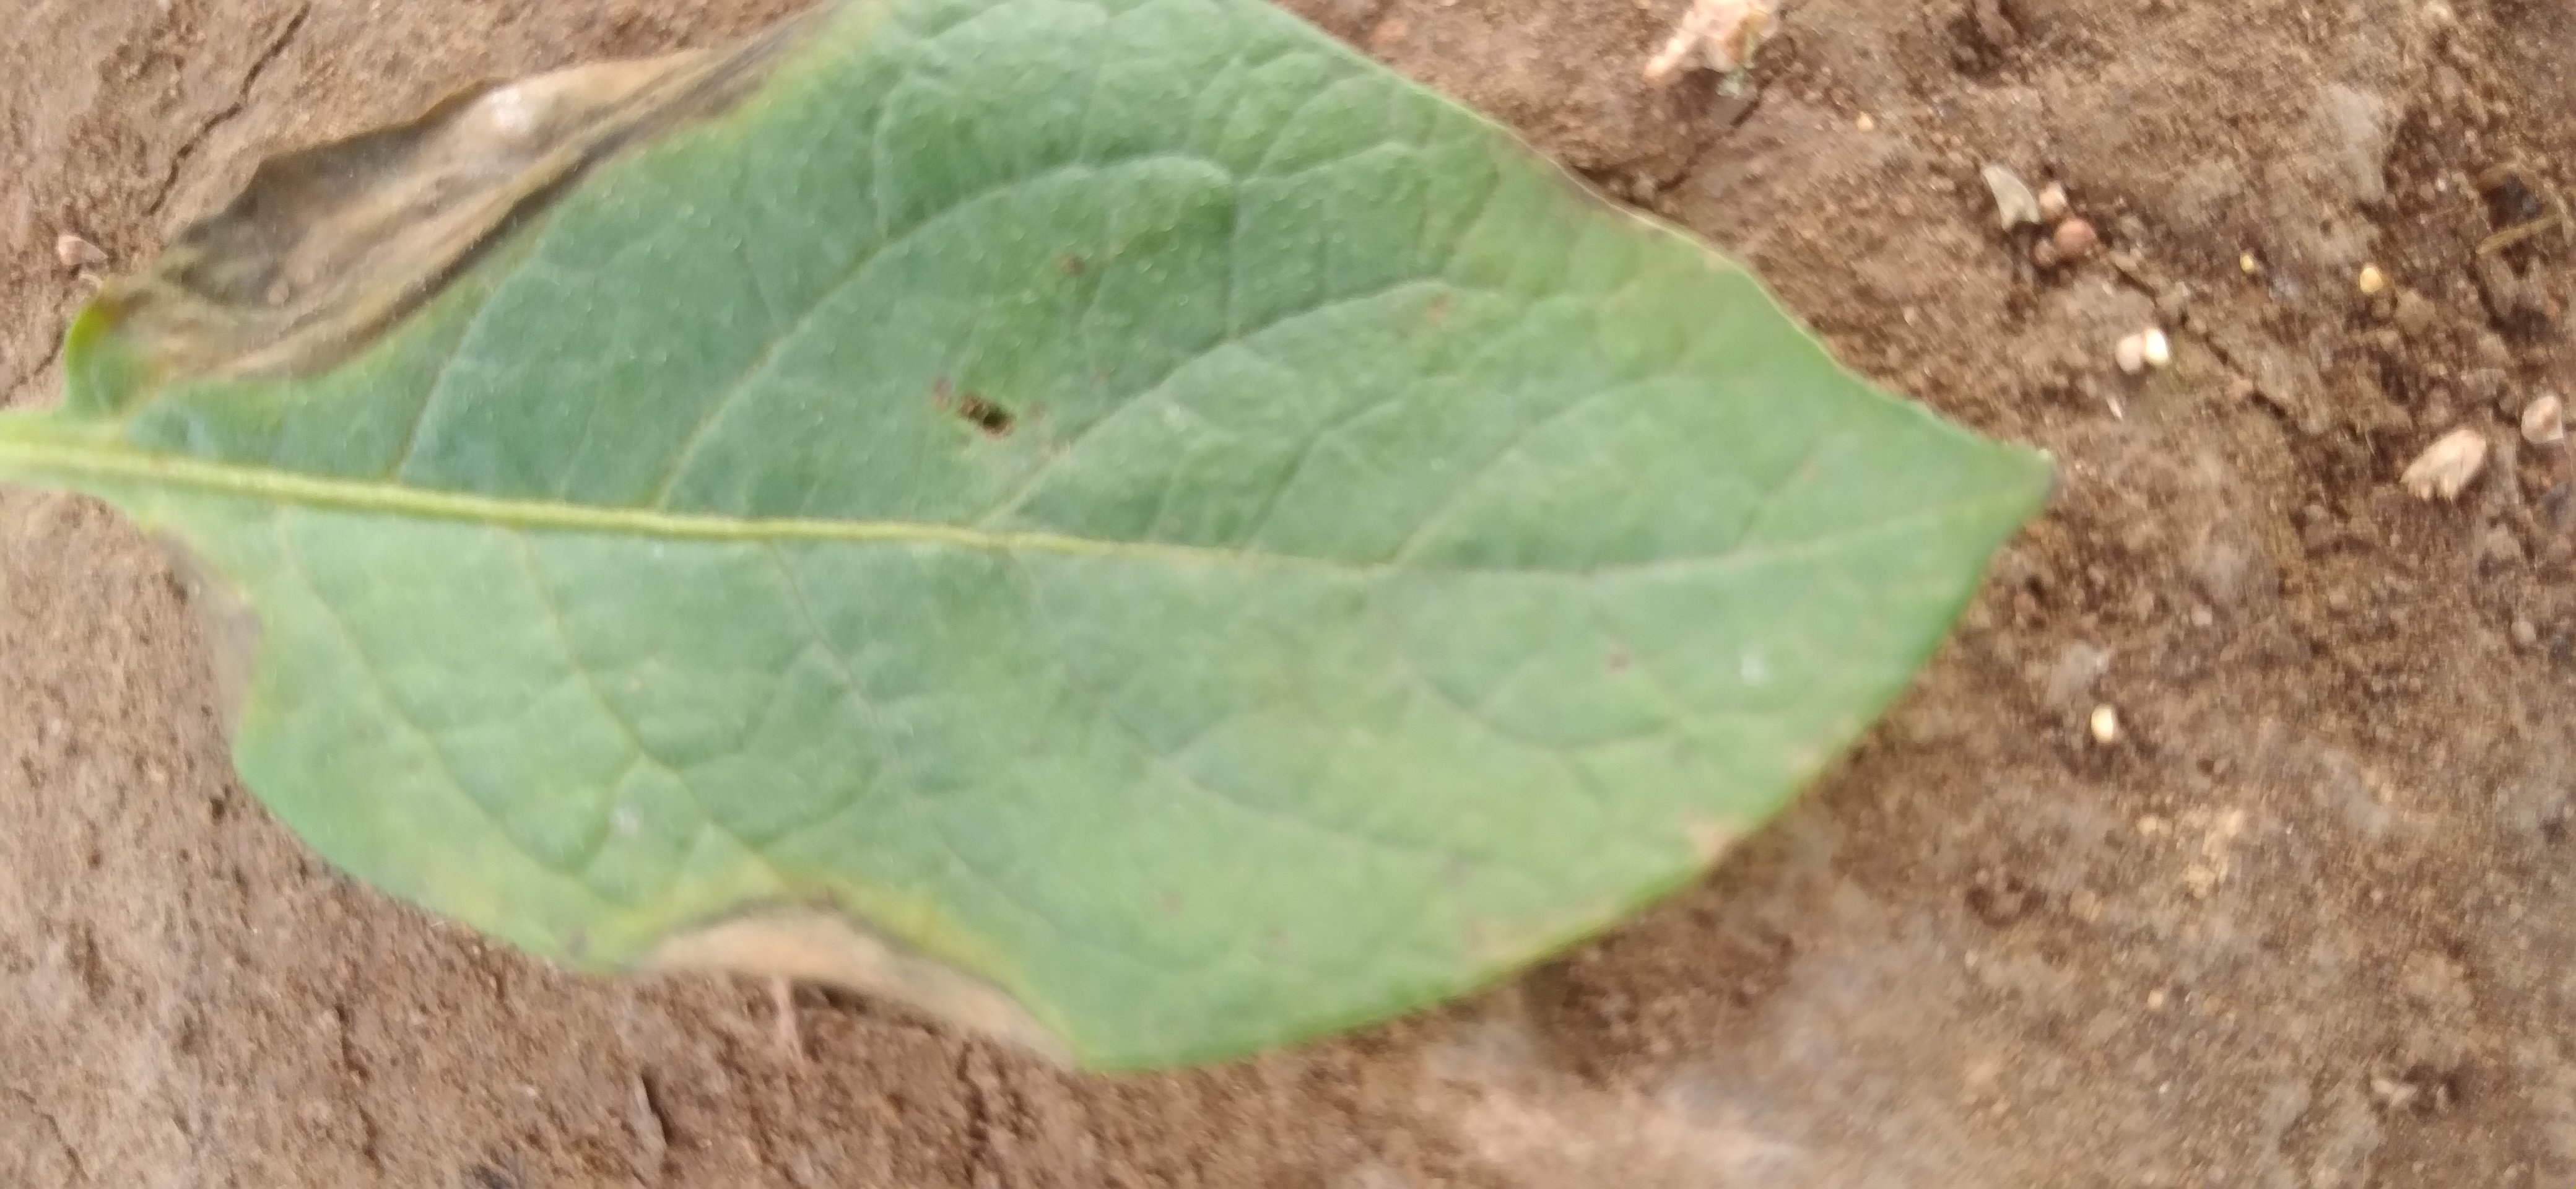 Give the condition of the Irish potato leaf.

early blight
